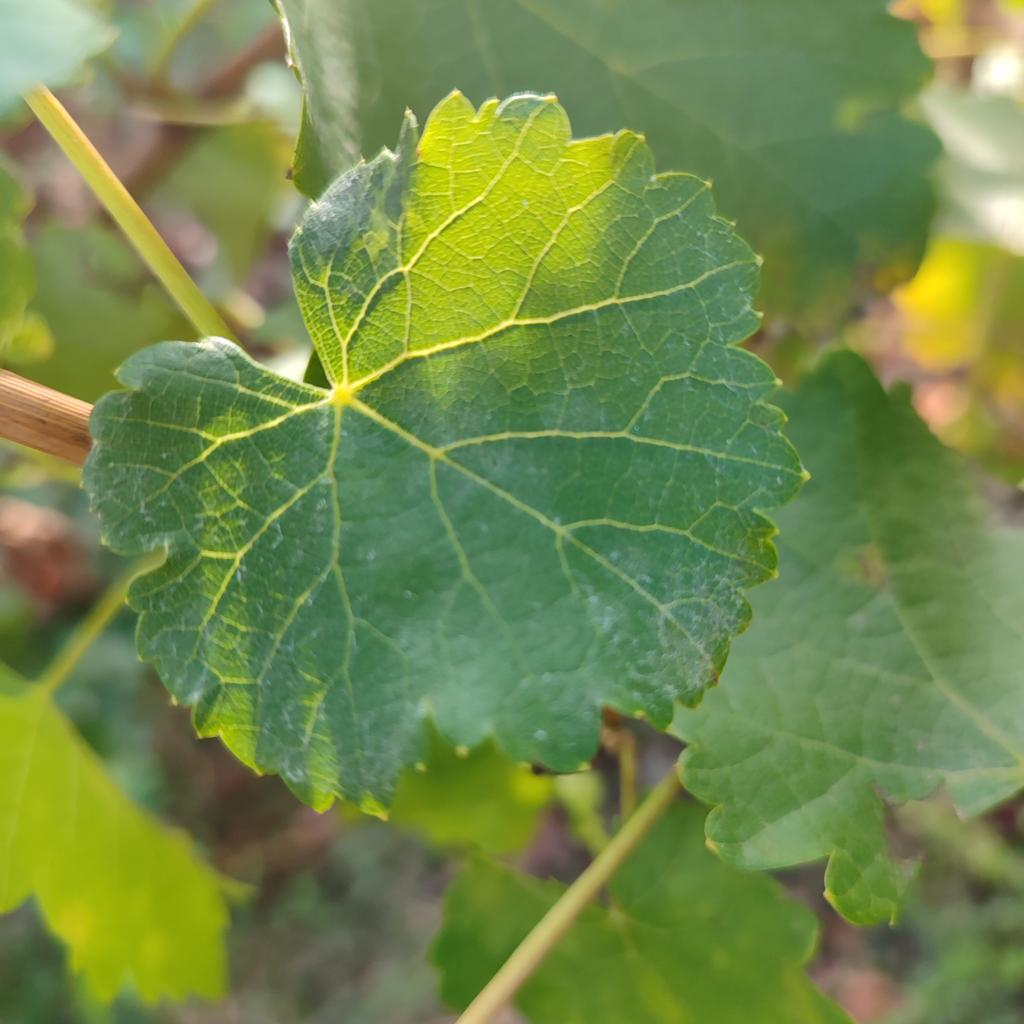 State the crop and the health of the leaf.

grapevine, powdery mildew
